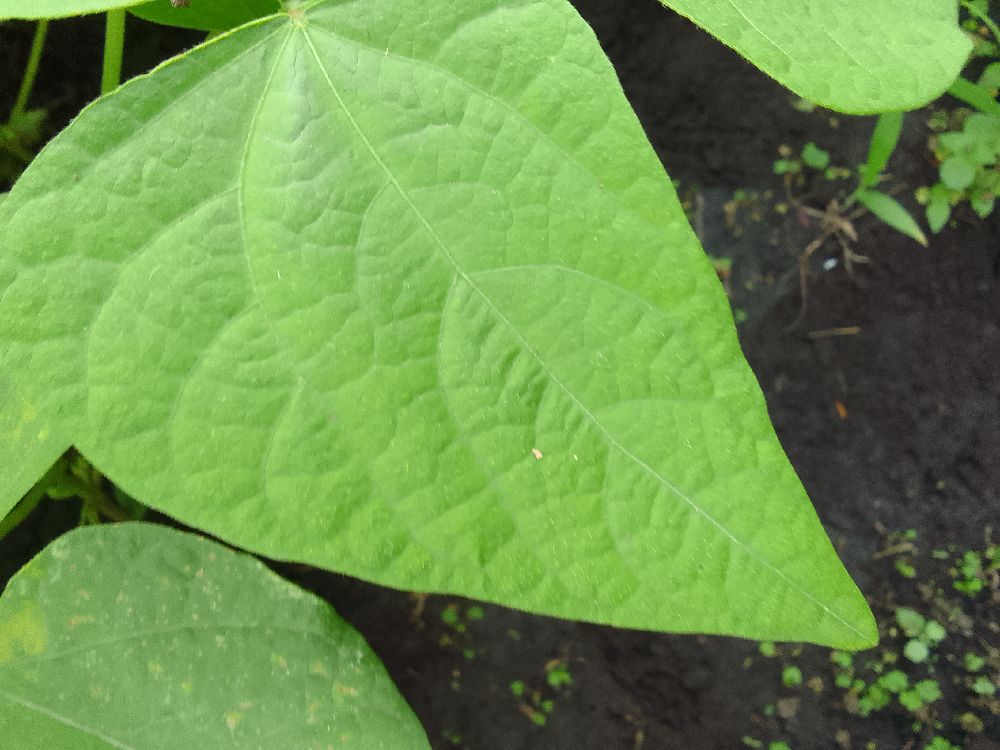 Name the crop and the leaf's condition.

common bean, healthy
